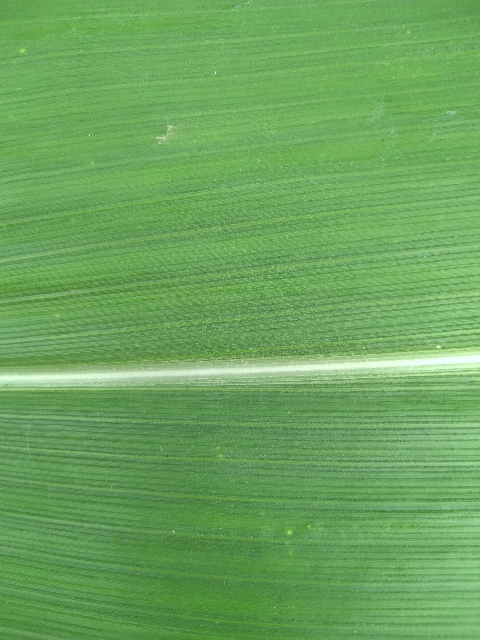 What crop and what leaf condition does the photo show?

maize, healthy
